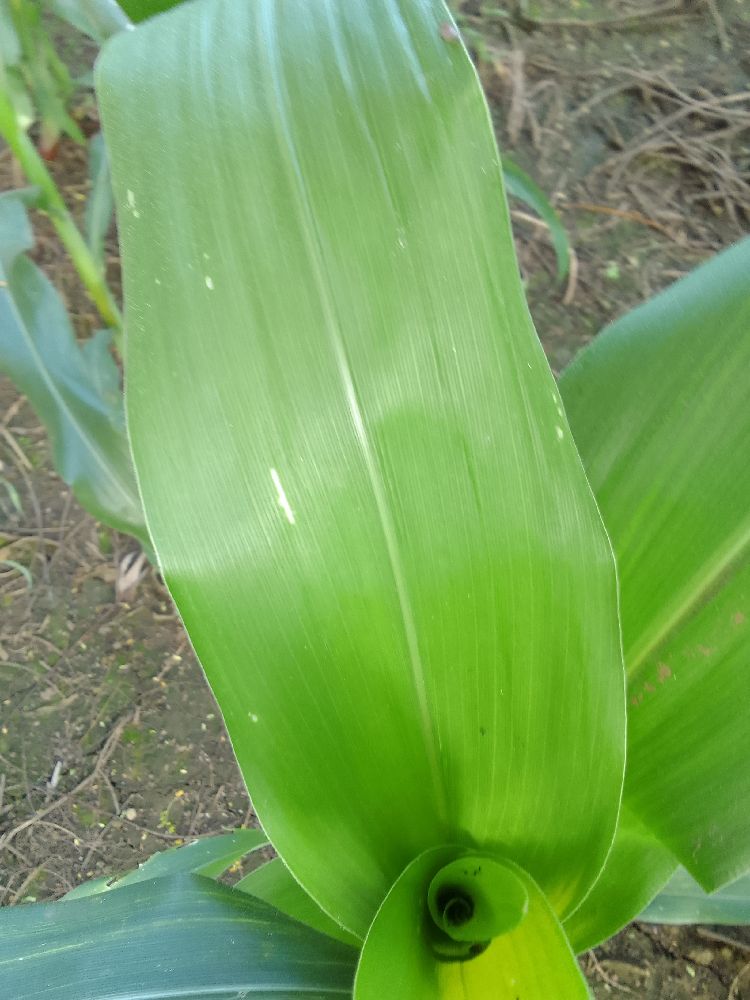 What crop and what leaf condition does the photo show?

maize, healthy
